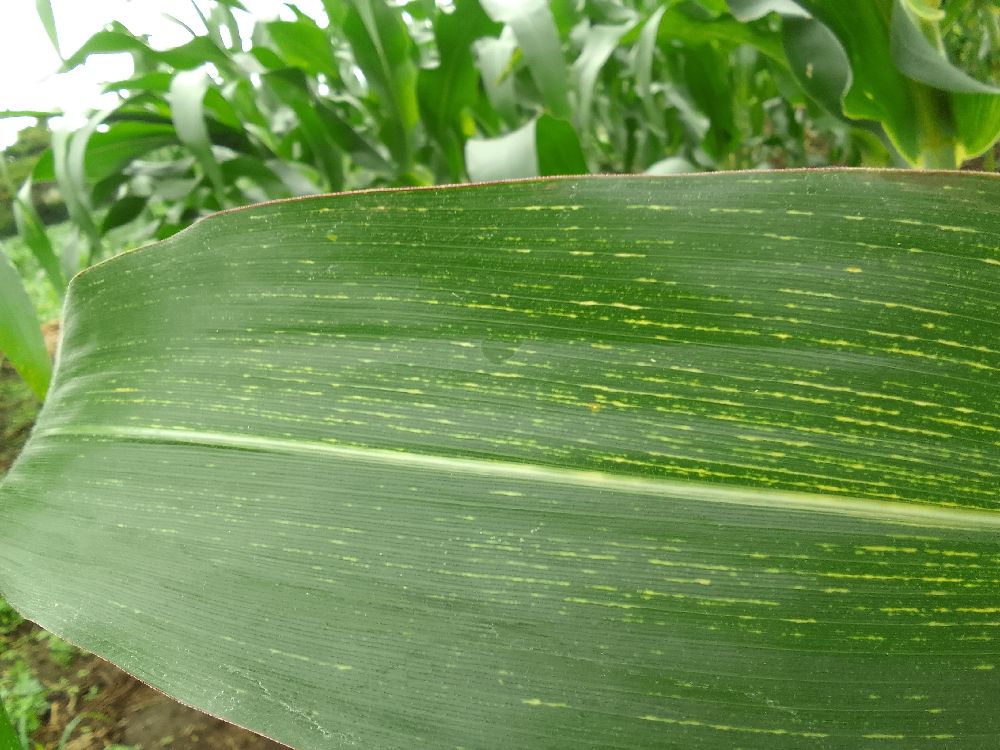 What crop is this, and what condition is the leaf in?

maize, maize streak virus
